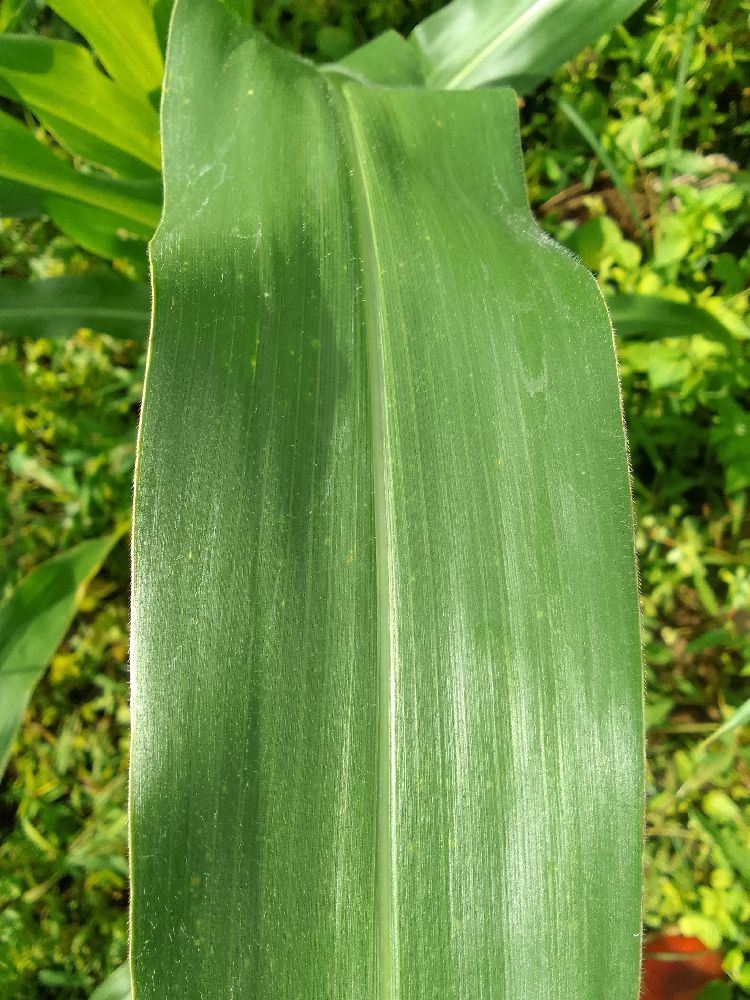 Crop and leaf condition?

maize, healthy
